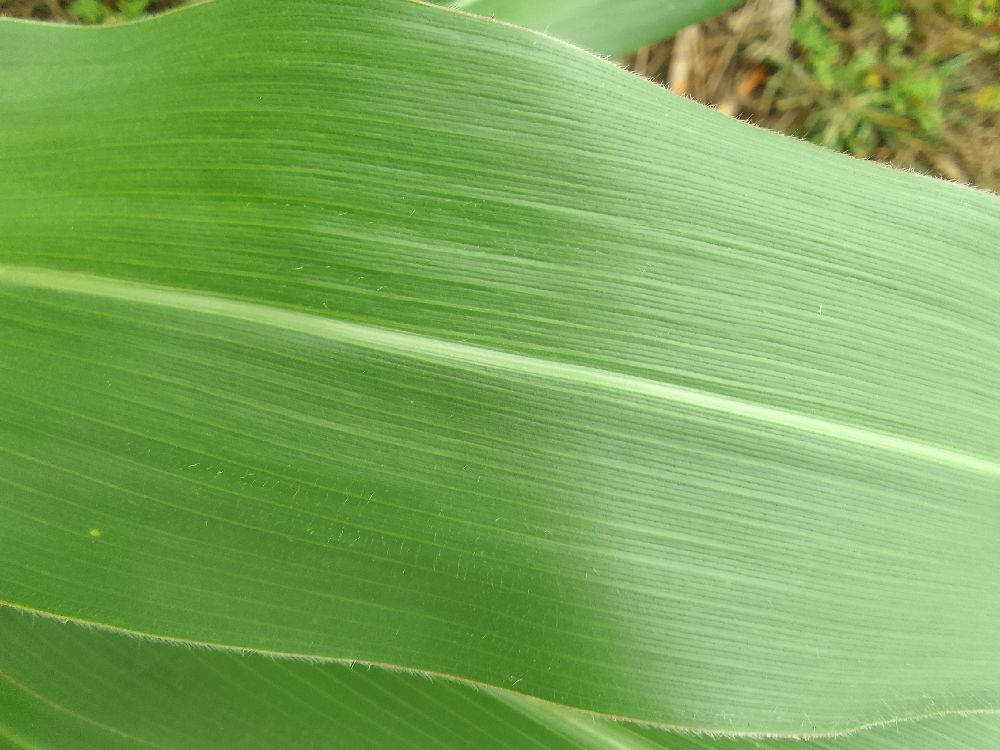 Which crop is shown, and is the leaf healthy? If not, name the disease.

maize, healthy
